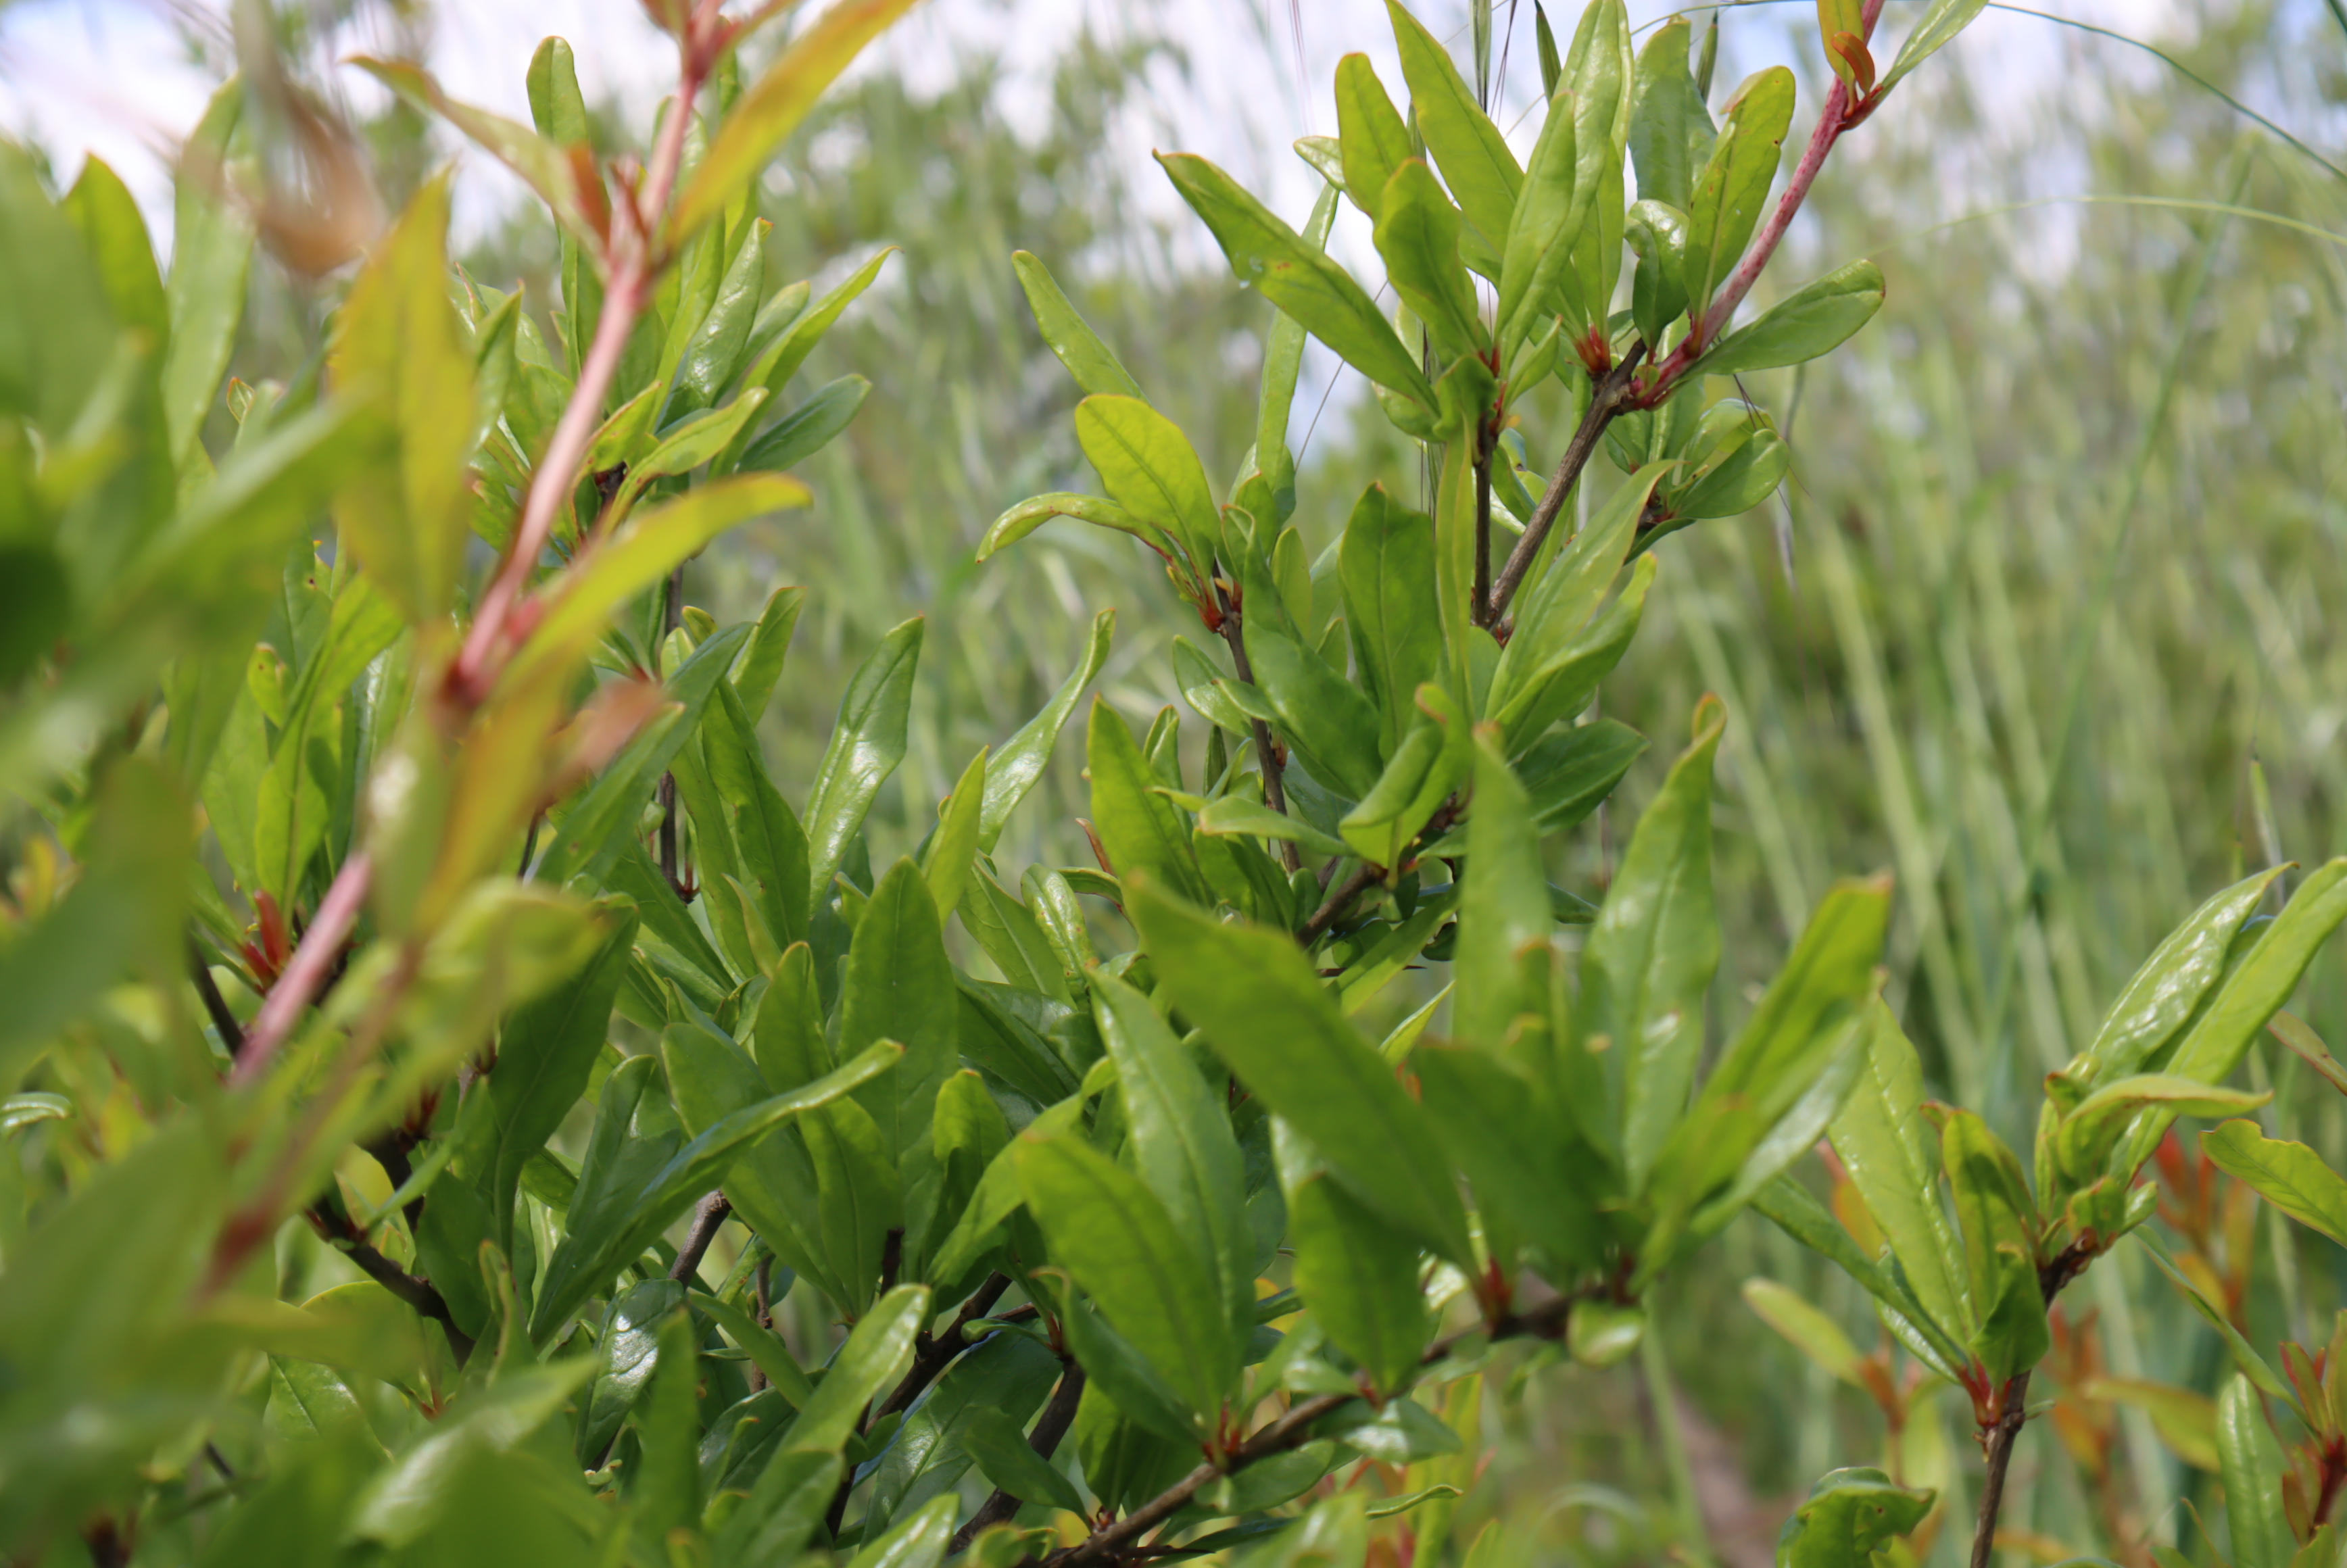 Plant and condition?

pomegranate, aphids, coniella granati
